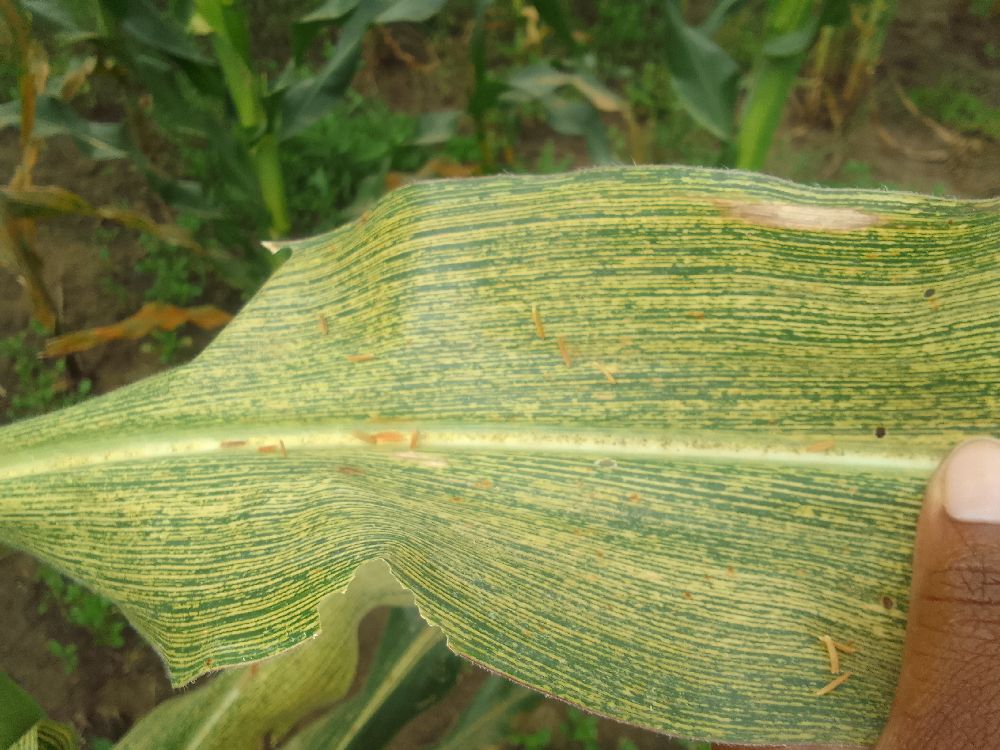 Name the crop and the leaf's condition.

maize, maize streak virus
